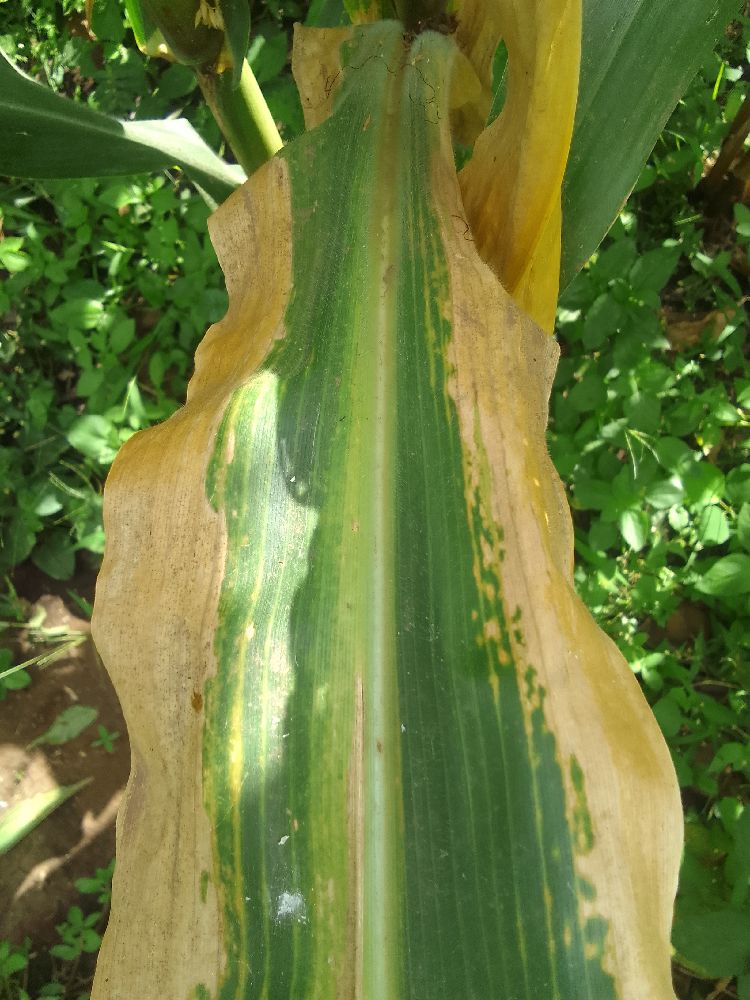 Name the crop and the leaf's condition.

maize, maize lethal necrosis
